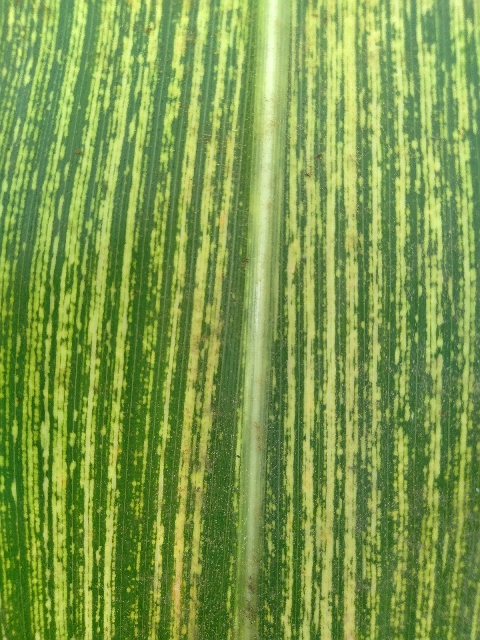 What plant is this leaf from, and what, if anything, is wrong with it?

maize, maize streak virus
